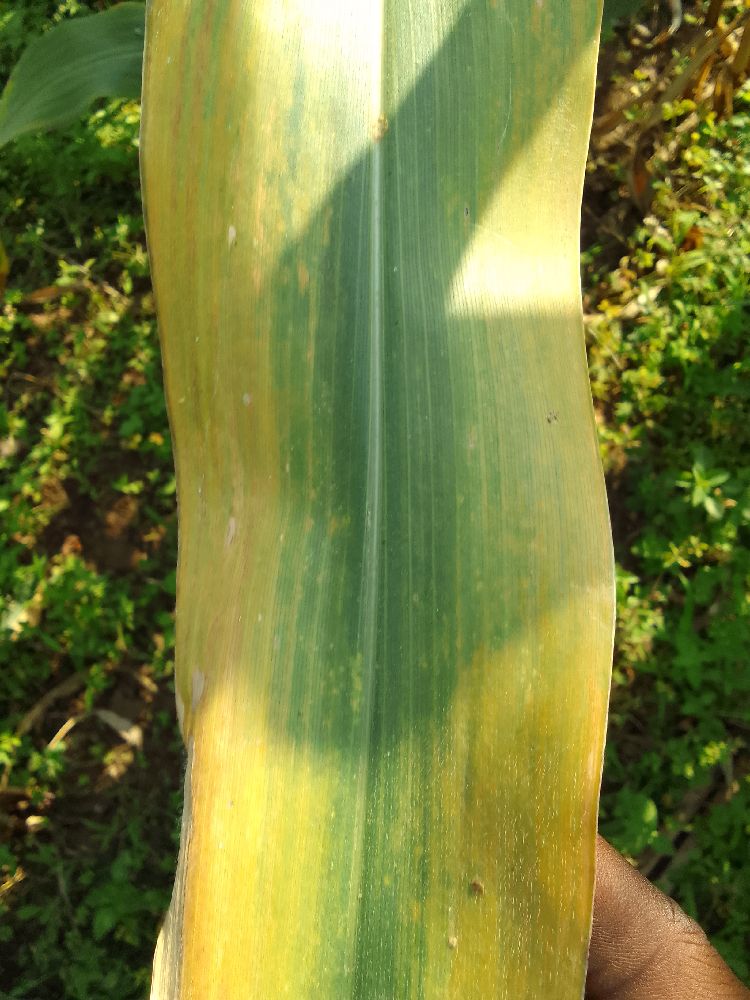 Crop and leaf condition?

maize, maize lethal necrosis
